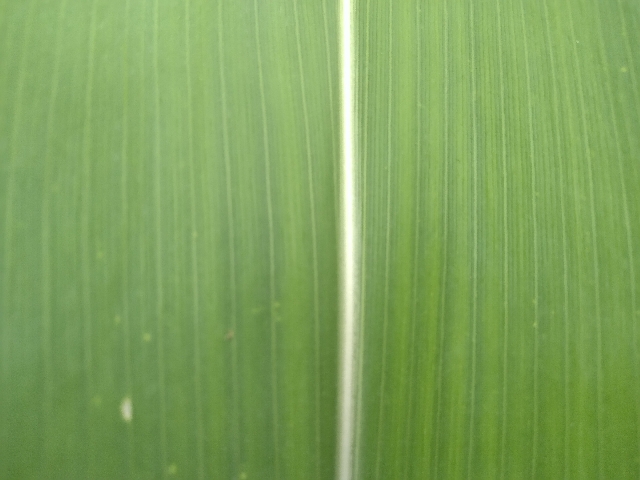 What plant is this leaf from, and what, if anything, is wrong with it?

maize, healthy
